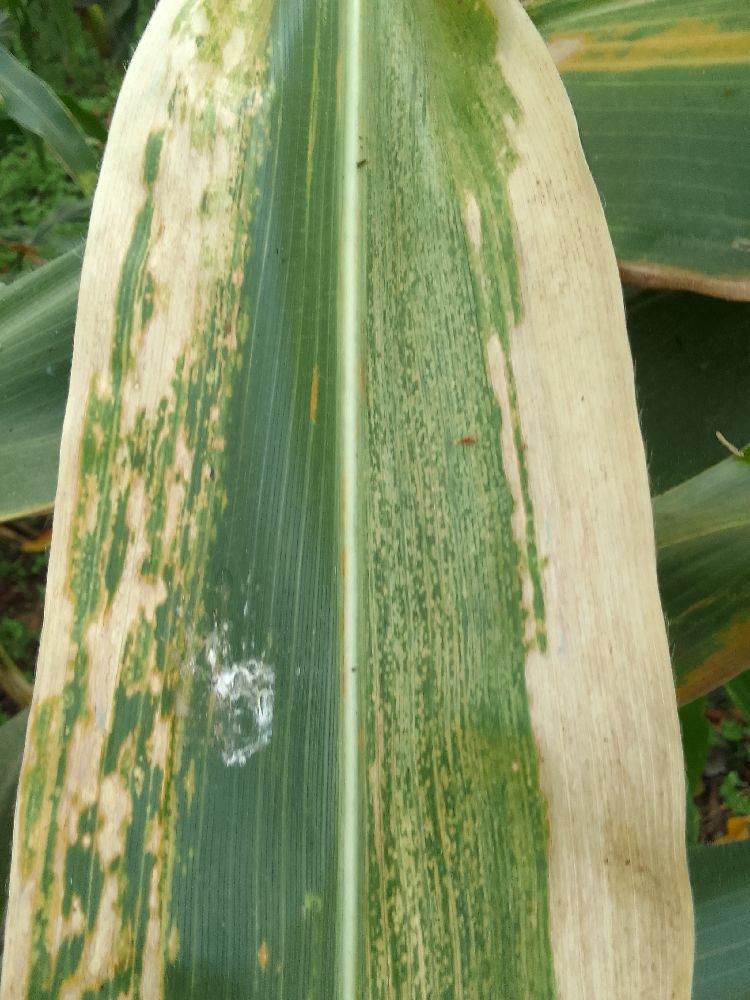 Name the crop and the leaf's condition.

maize, maize lethal necrosis
